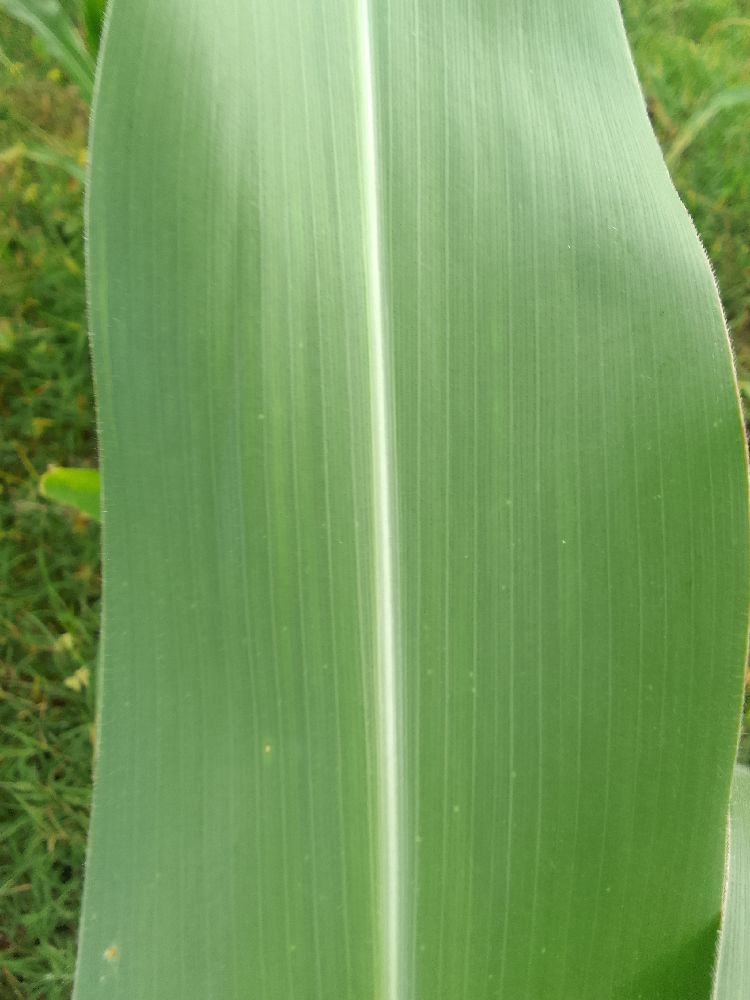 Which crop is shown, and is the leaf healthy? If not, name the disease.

maize, healthy
